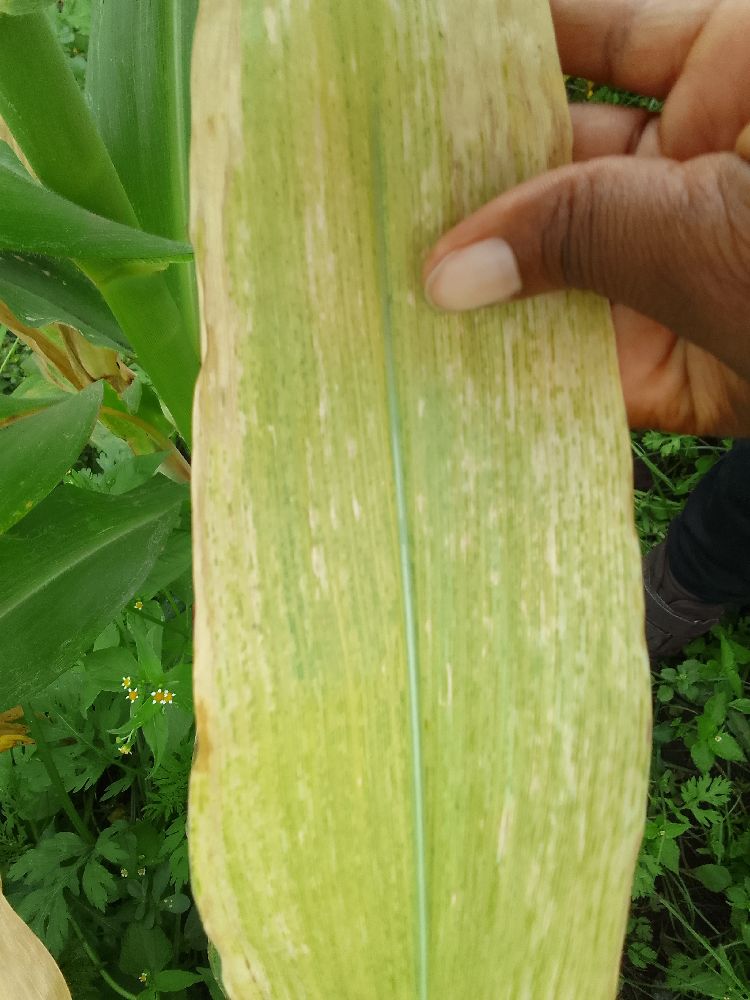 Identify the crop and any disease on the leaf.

maize, maize lethal necrosis
